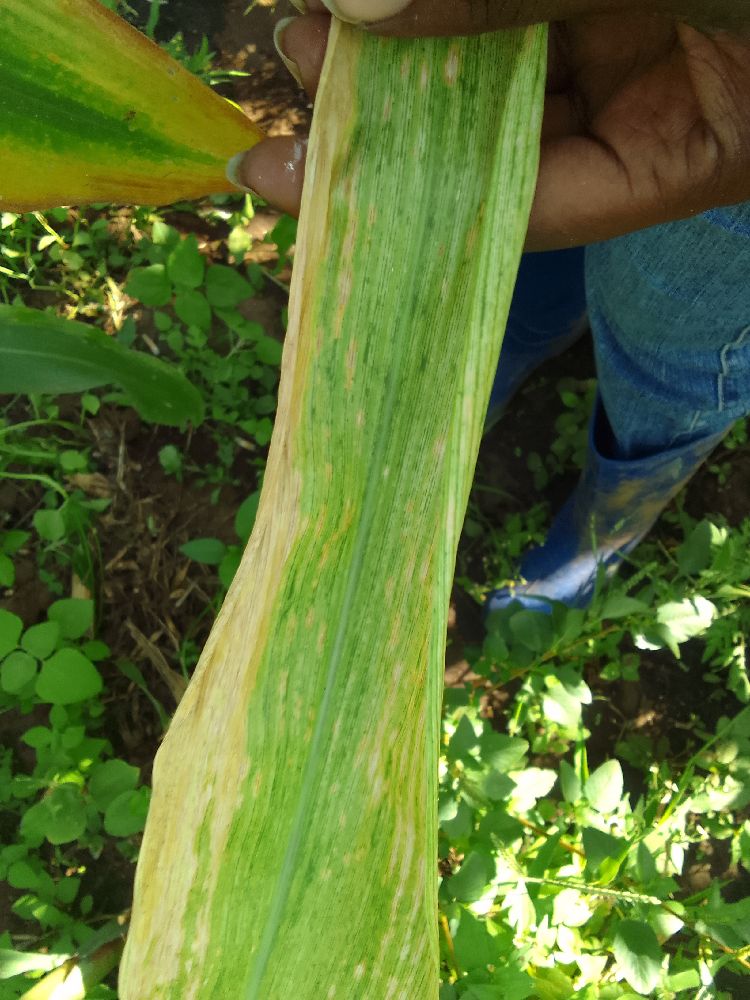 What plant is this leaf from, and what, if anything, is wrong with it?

maize, maize lethal necrosis
